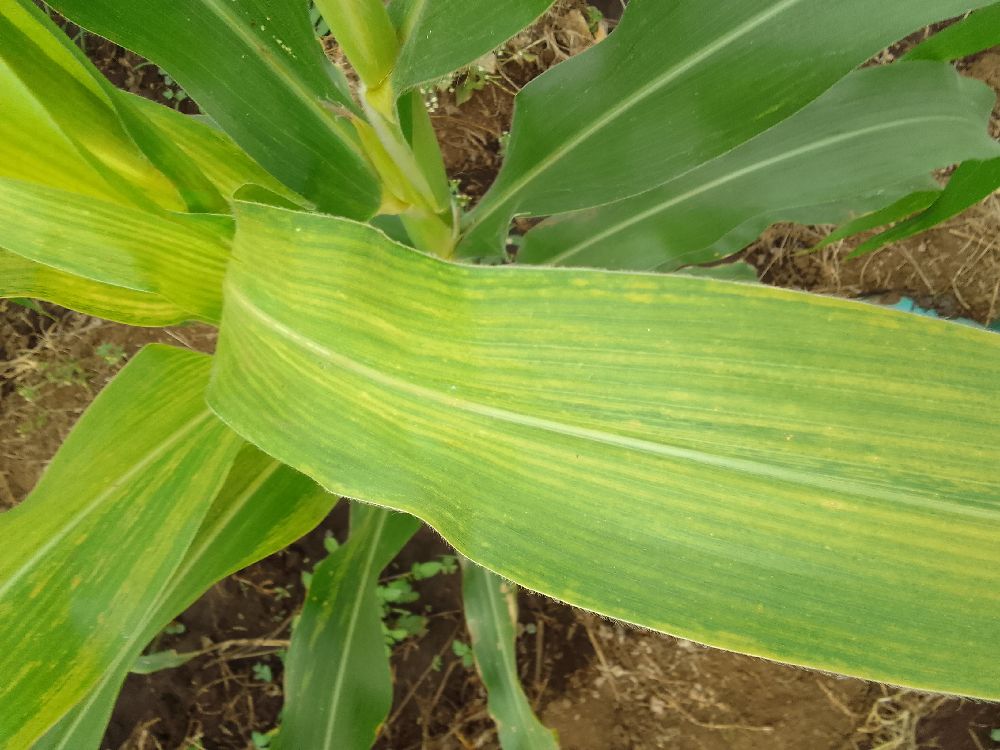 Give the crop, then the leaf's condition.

maize, maize lethal necrosis
